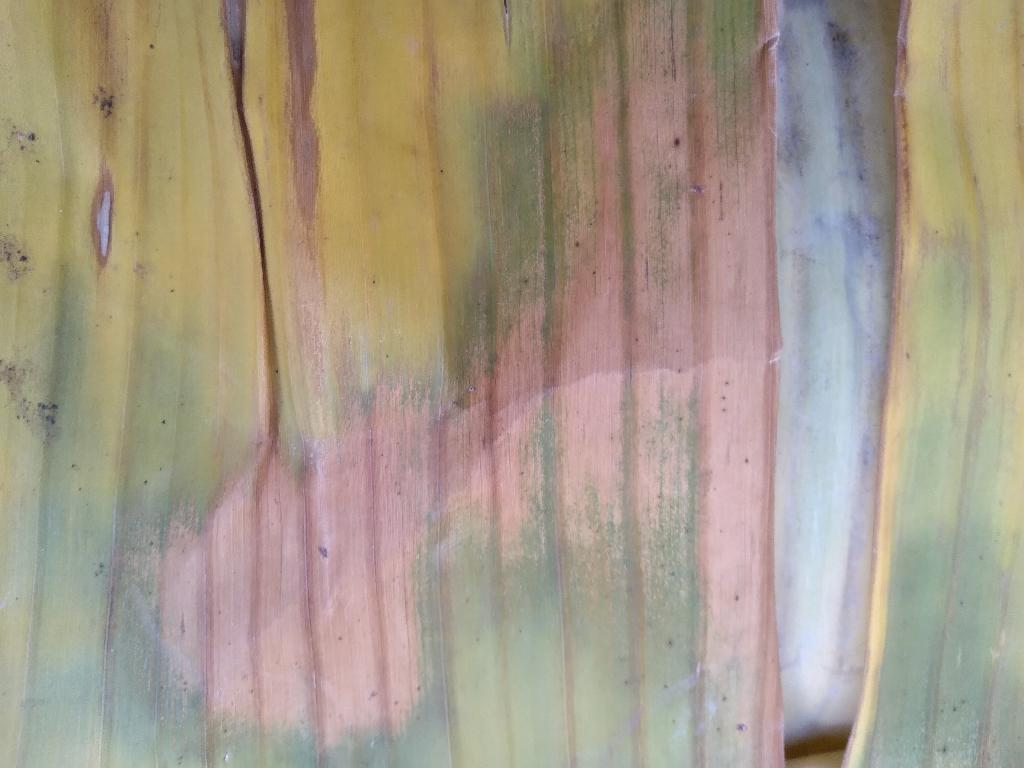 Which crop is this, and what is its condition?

banana, fusarium wilt race 1
